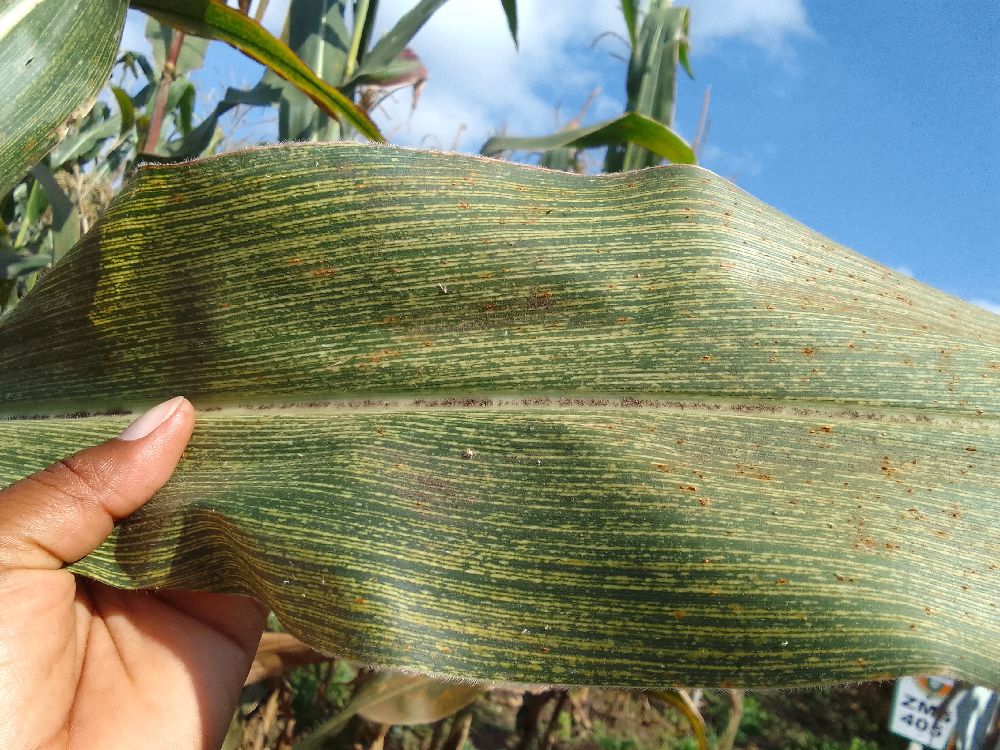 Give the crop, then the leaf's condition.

maize, maize streak virus
